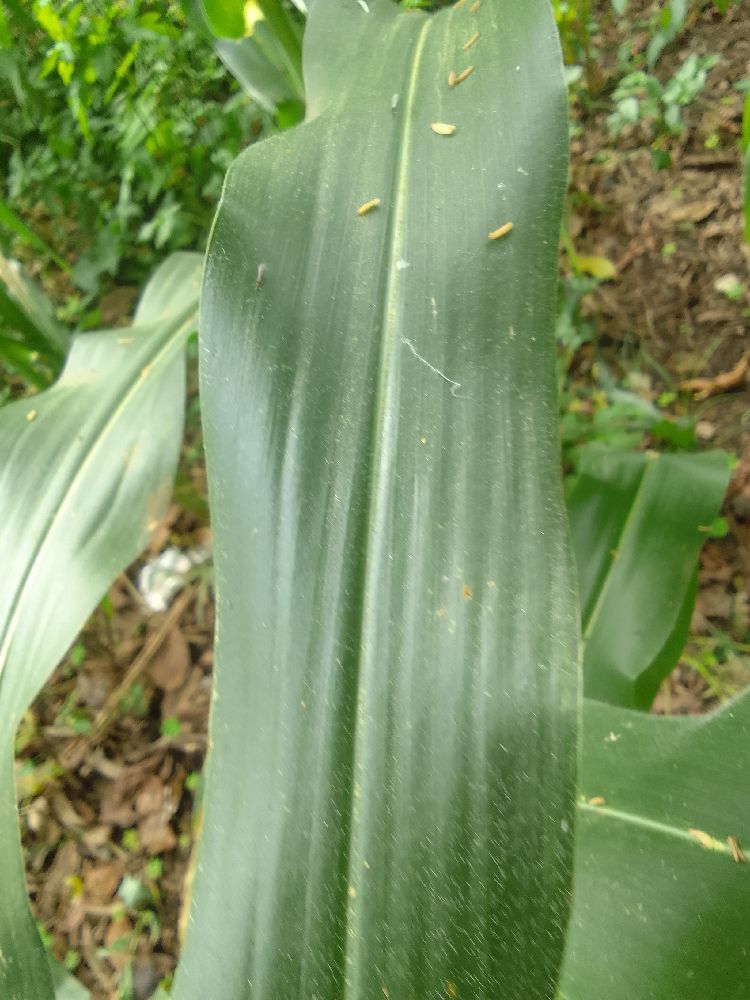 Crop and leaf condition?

maize, healthy
